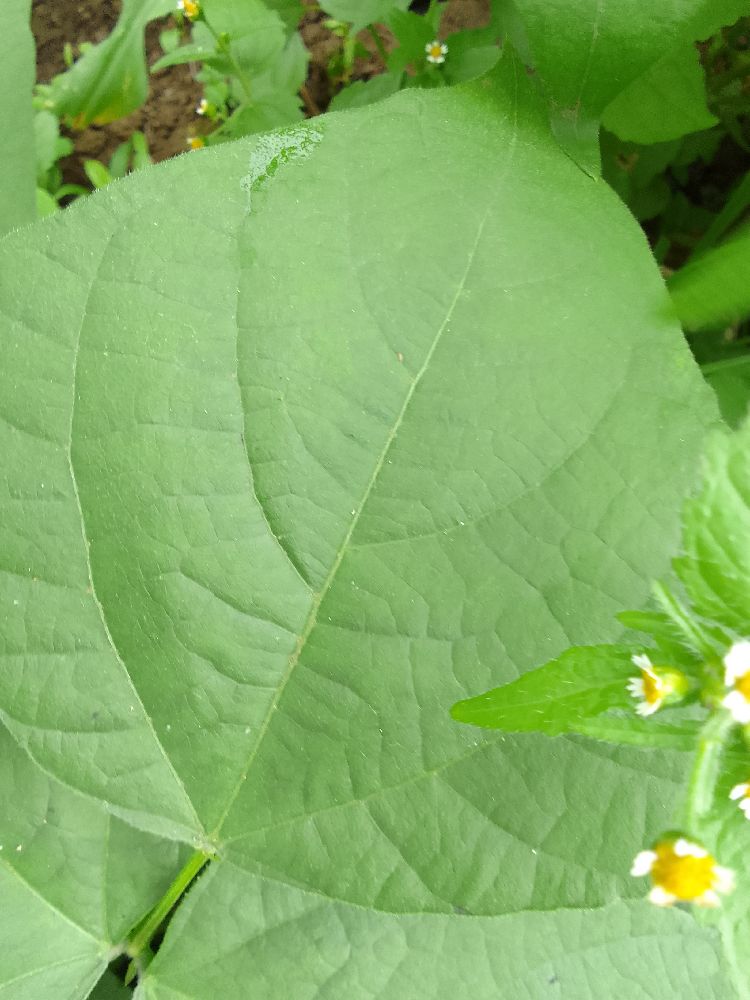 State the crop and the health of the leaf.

common bean, healthy
